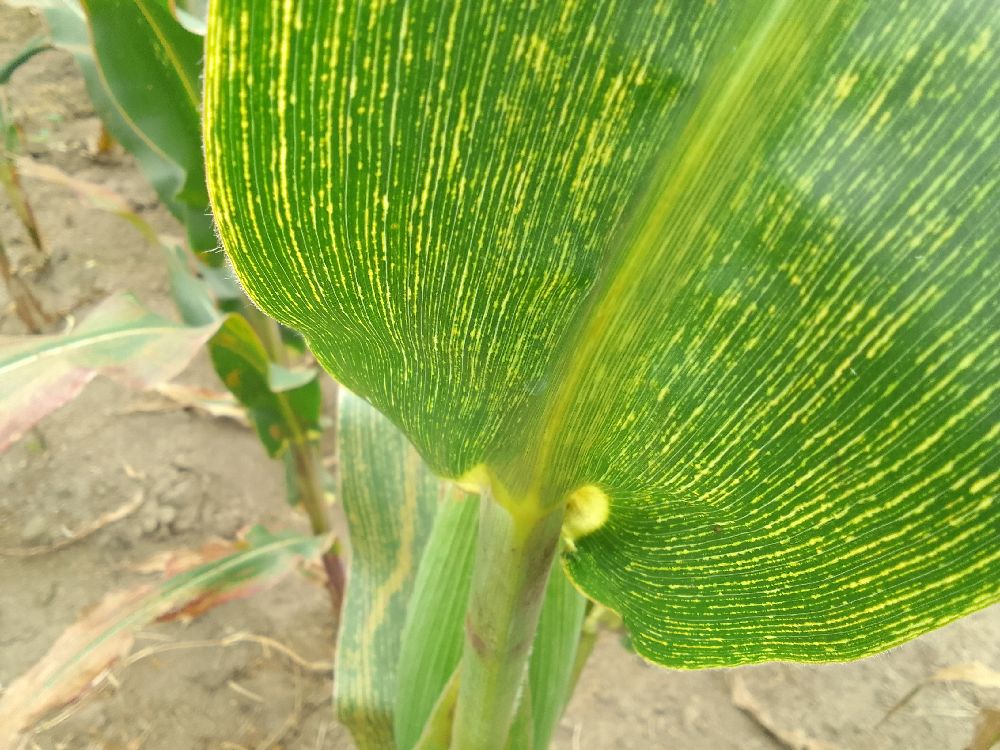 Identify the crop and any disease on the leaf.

maize, maize streak virus
